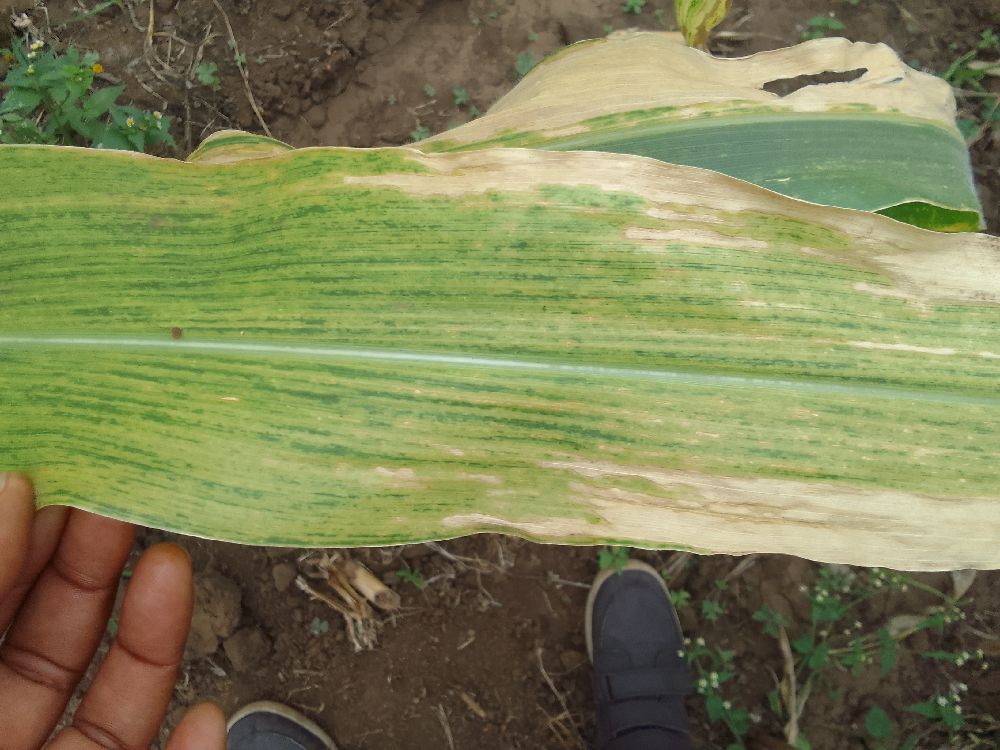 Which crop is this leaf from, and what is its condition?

maize, maize lethal necrosis
